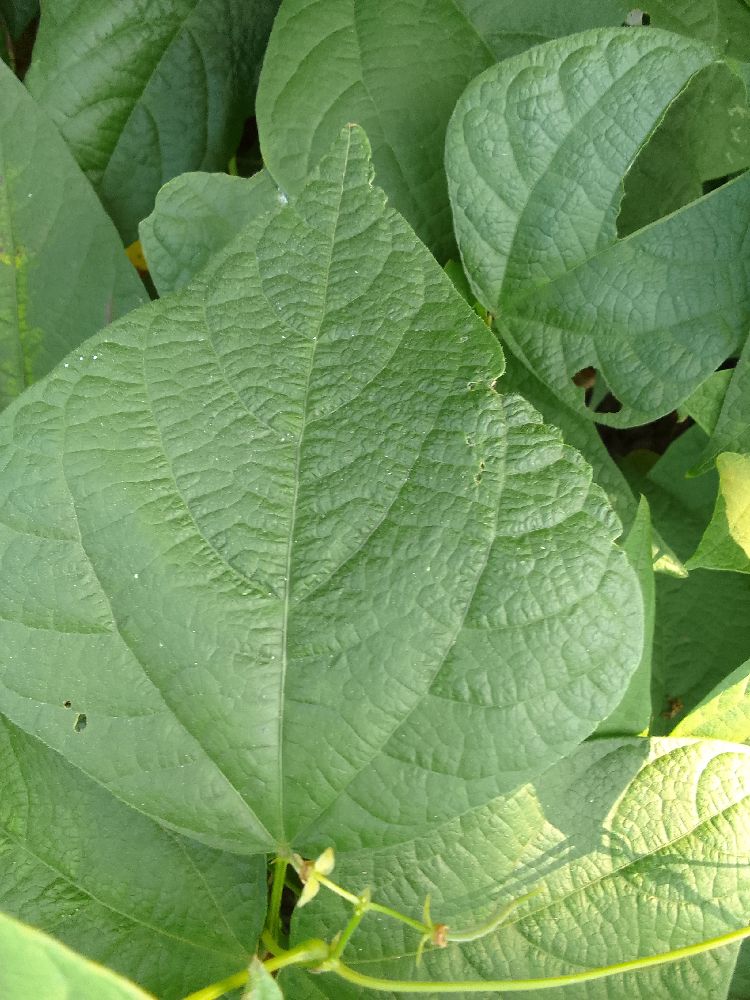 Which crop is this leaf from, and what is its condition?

common bean, healthy
